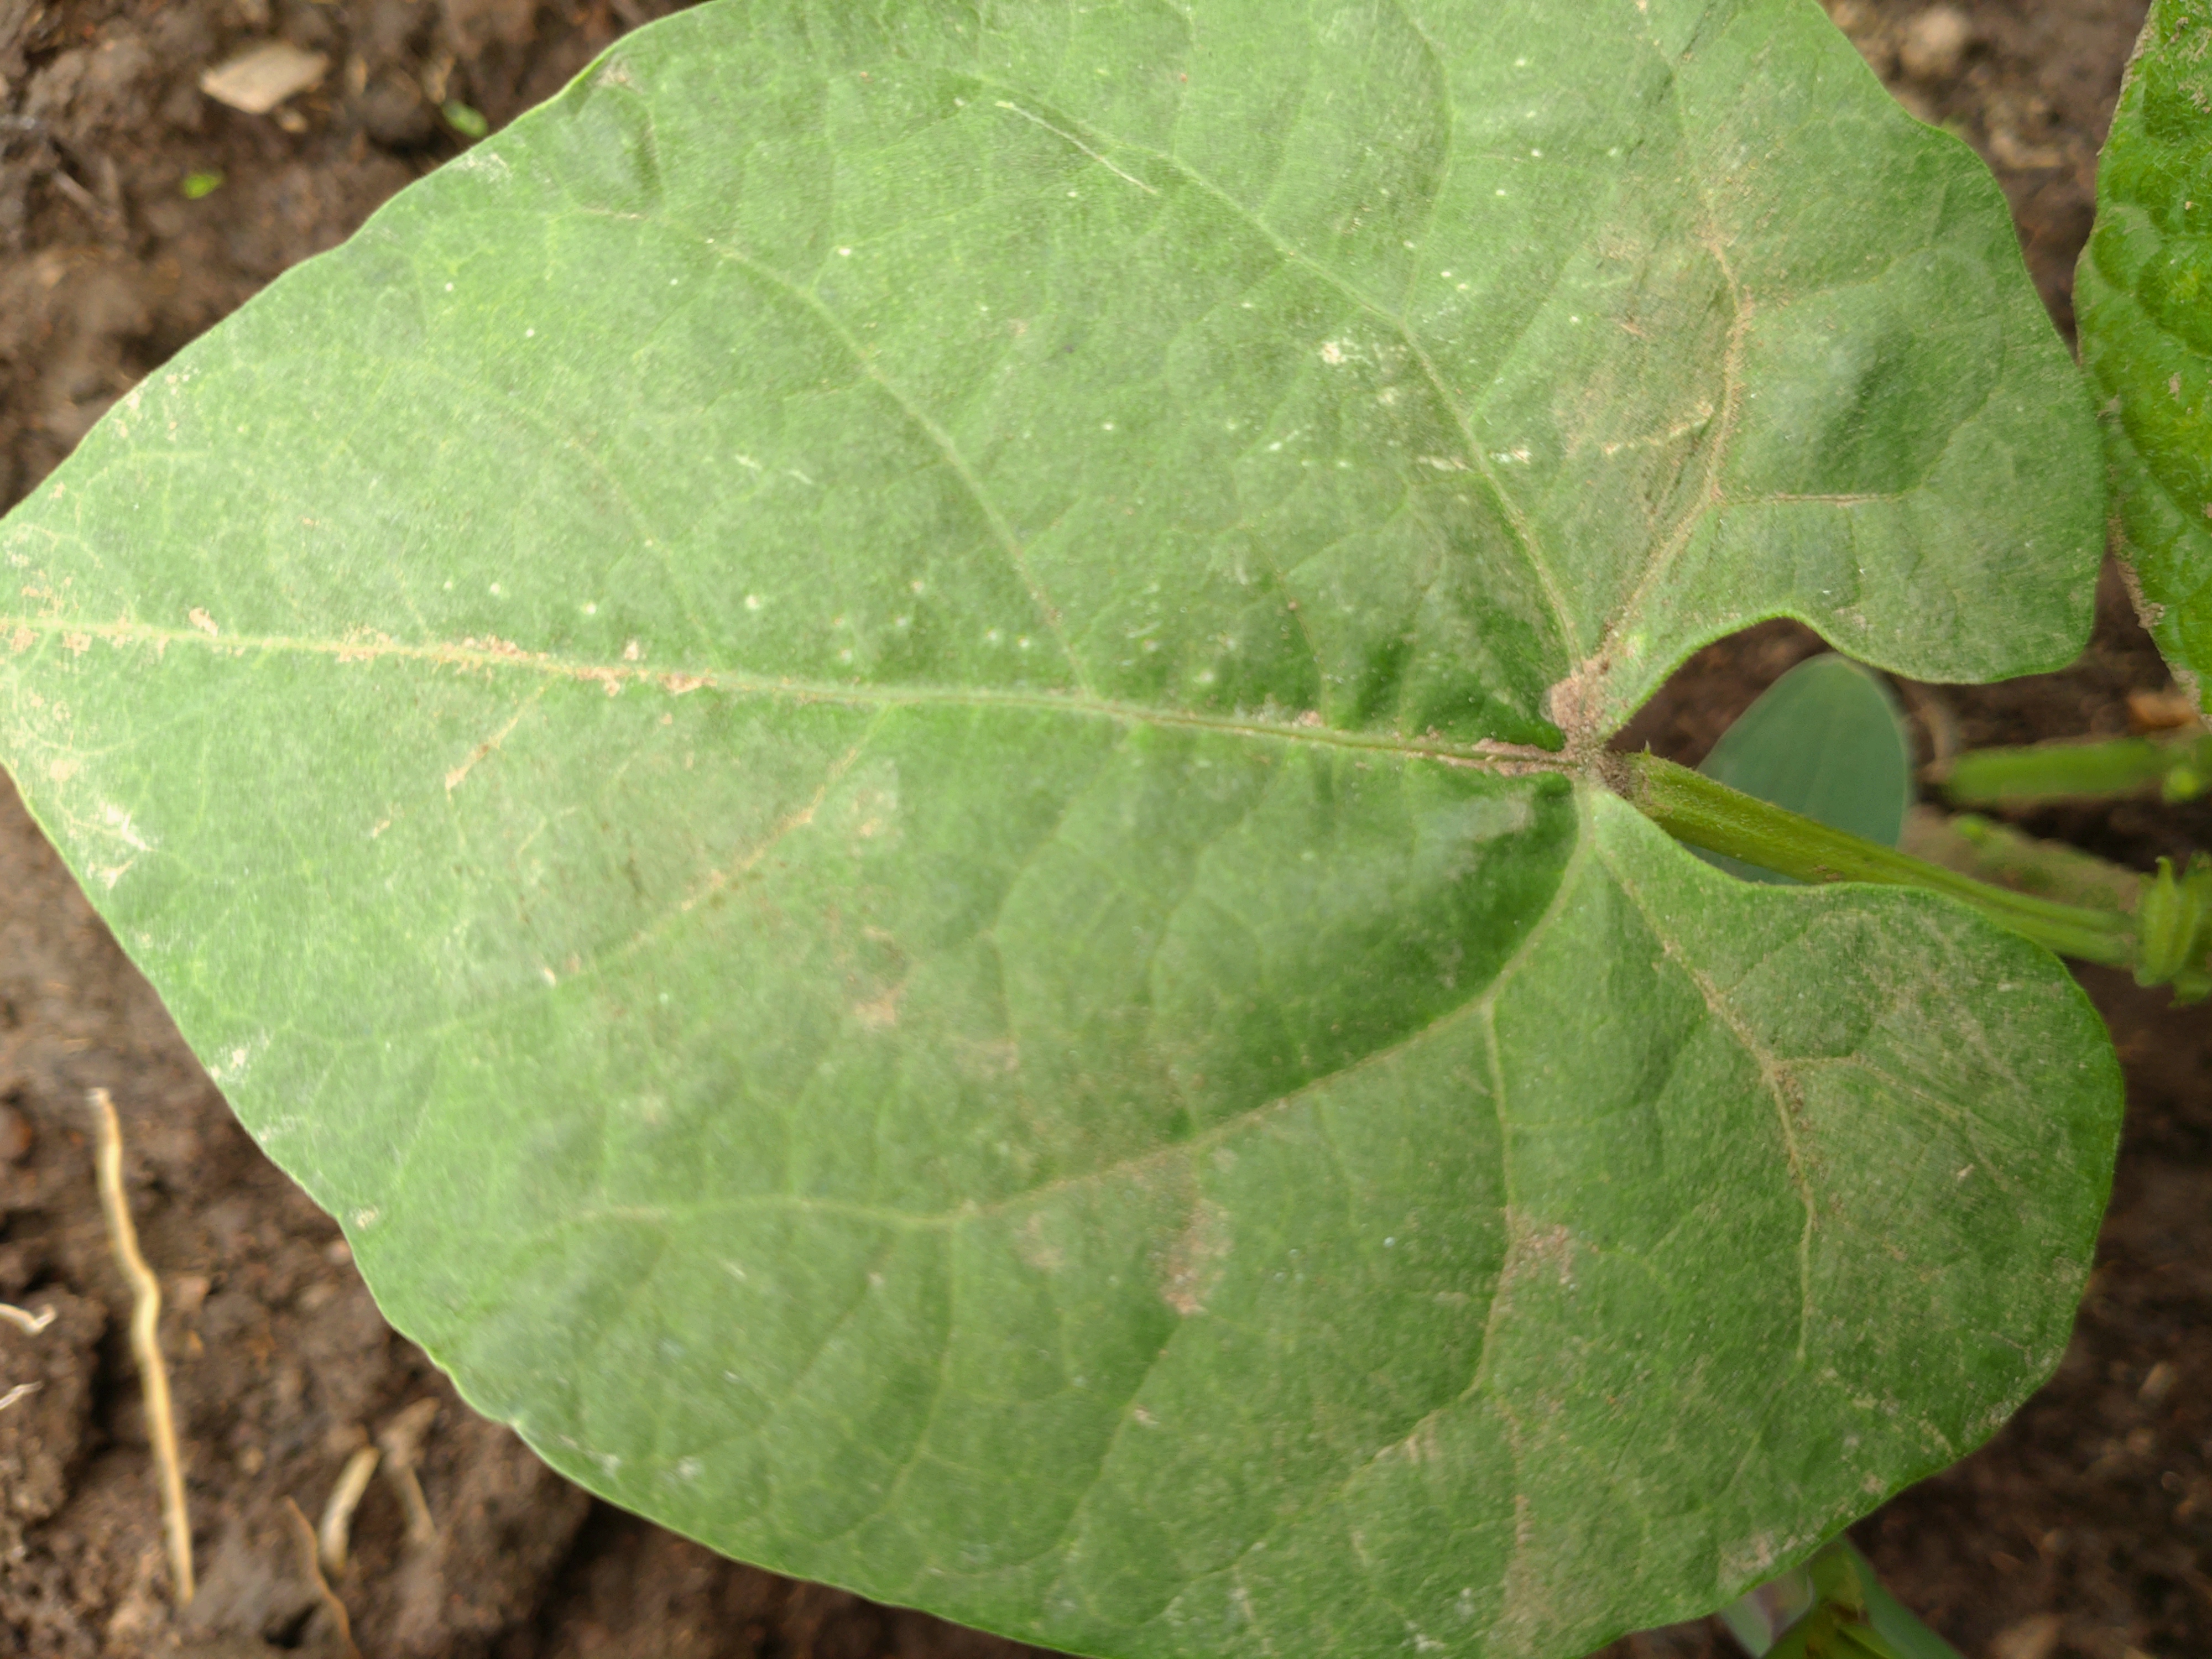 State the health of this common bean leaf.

healthy
